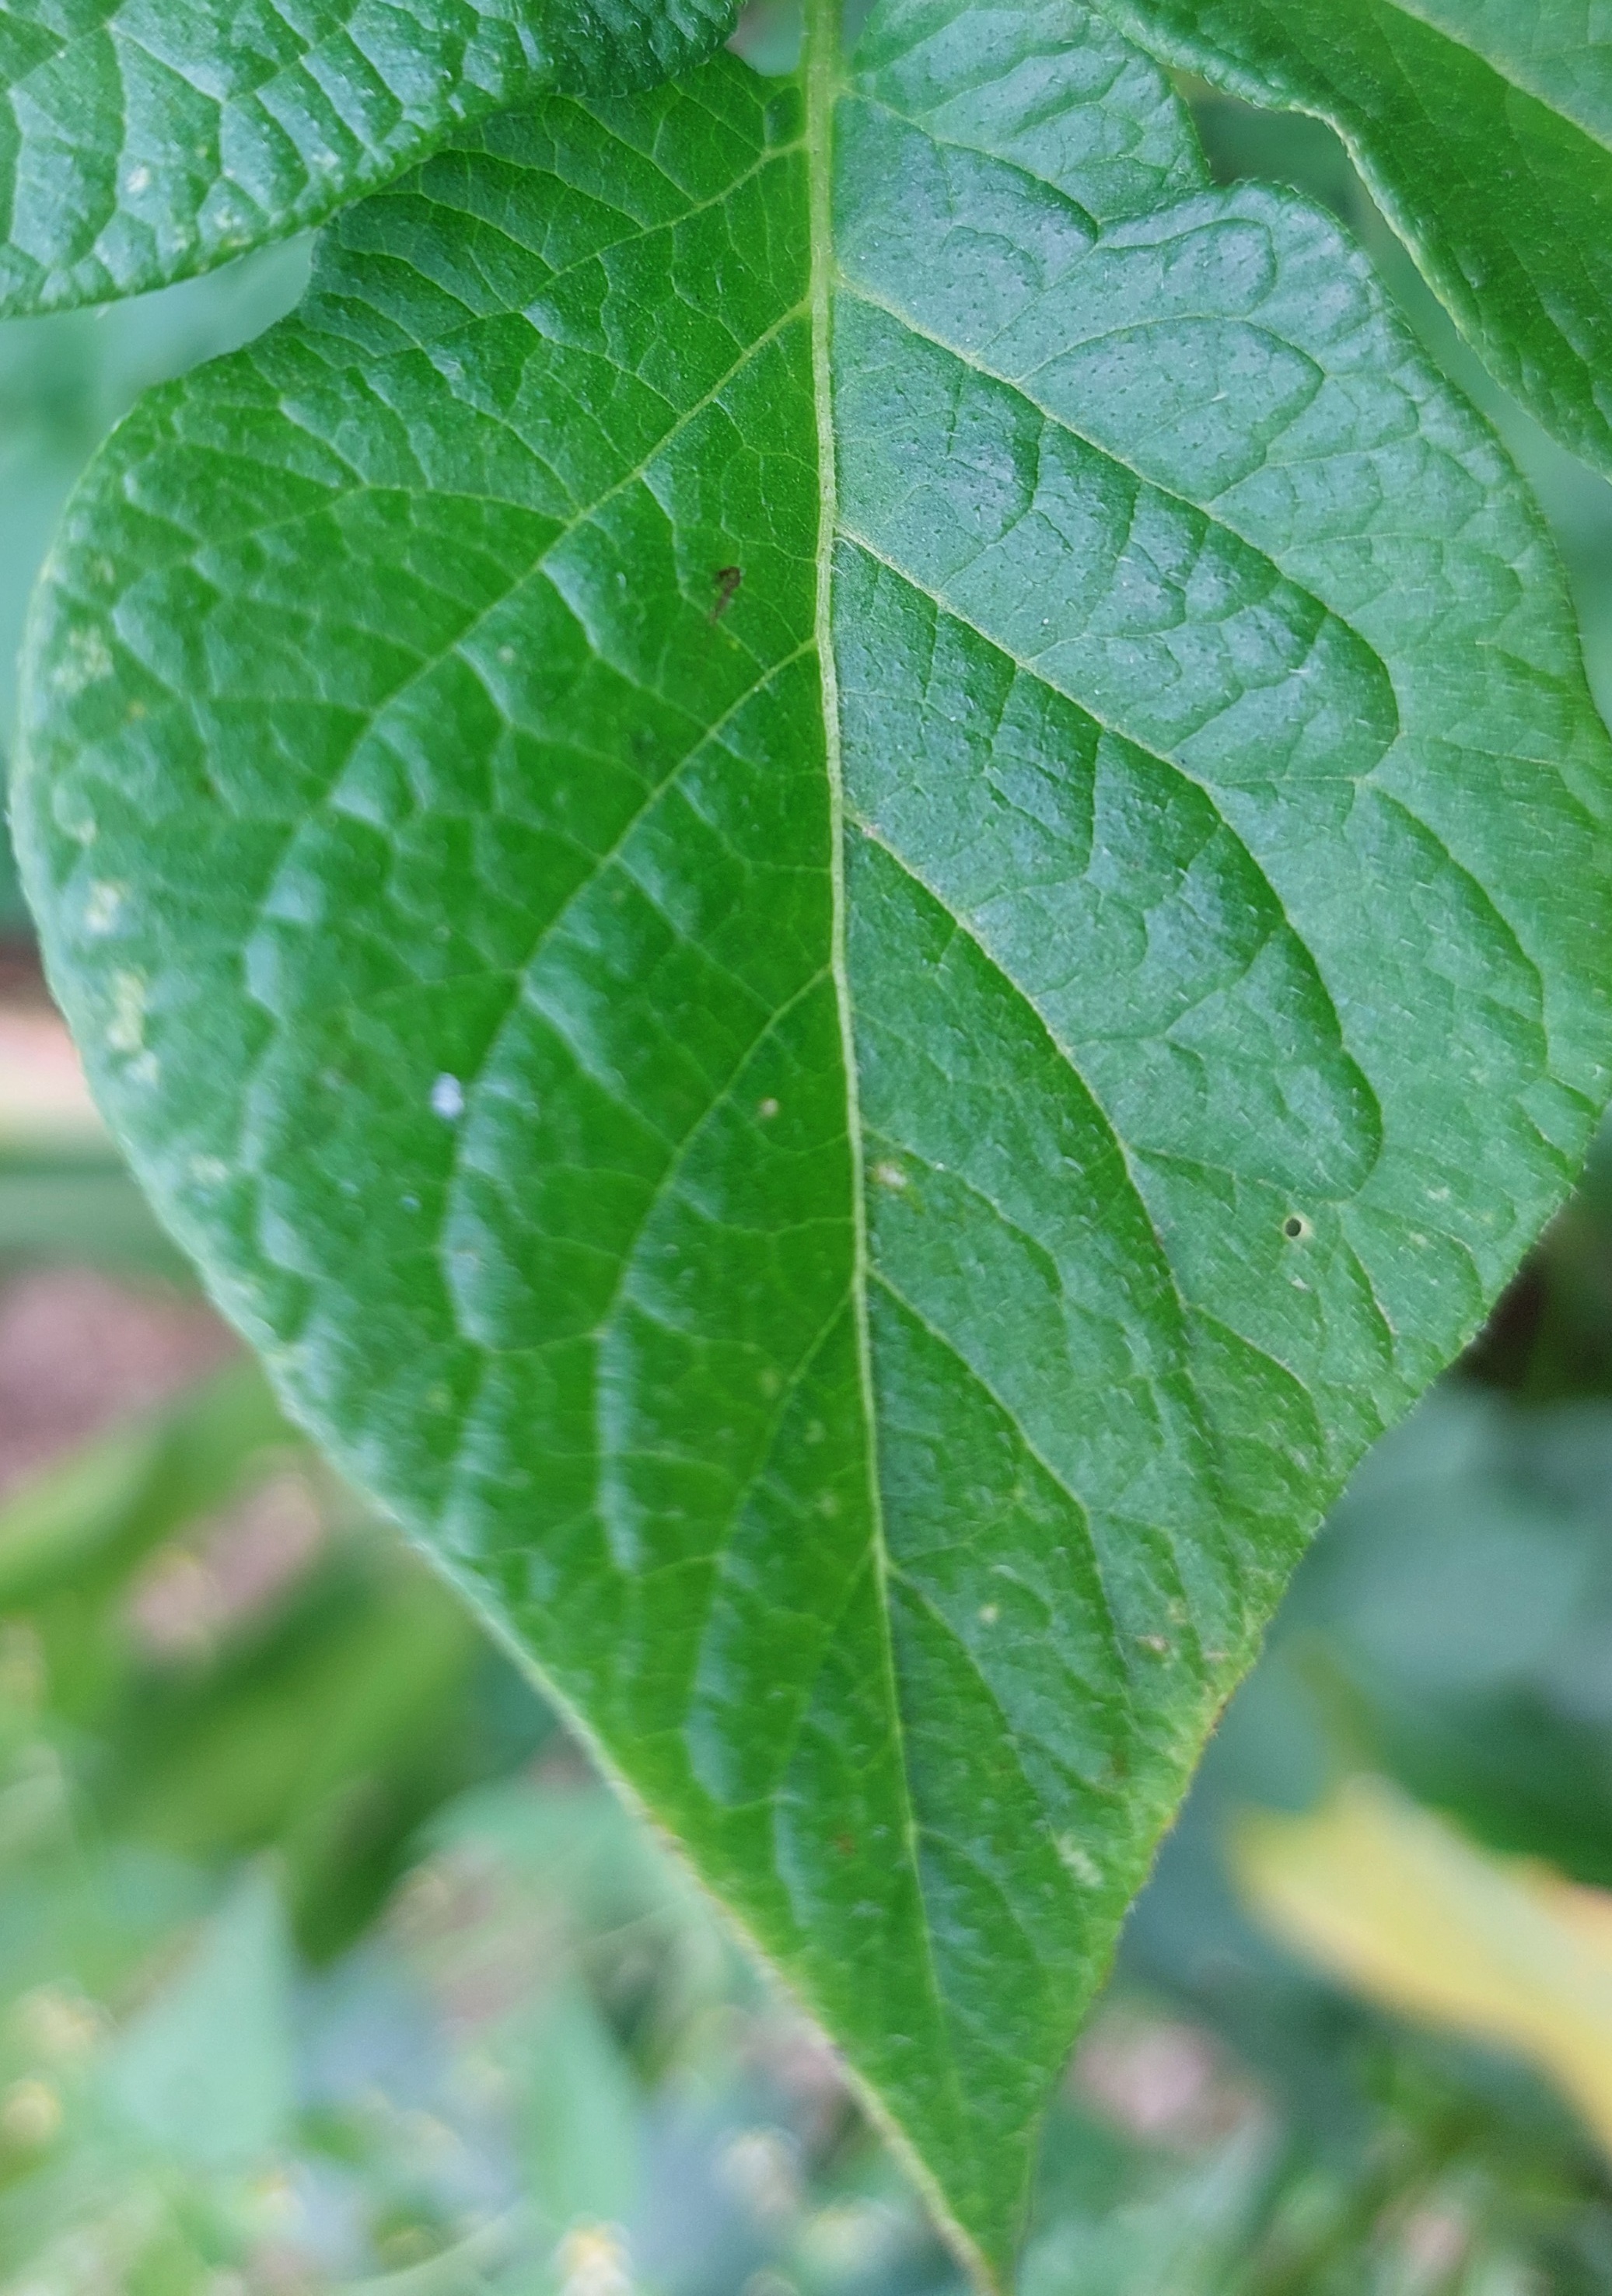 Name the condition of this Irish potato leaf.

healthy
